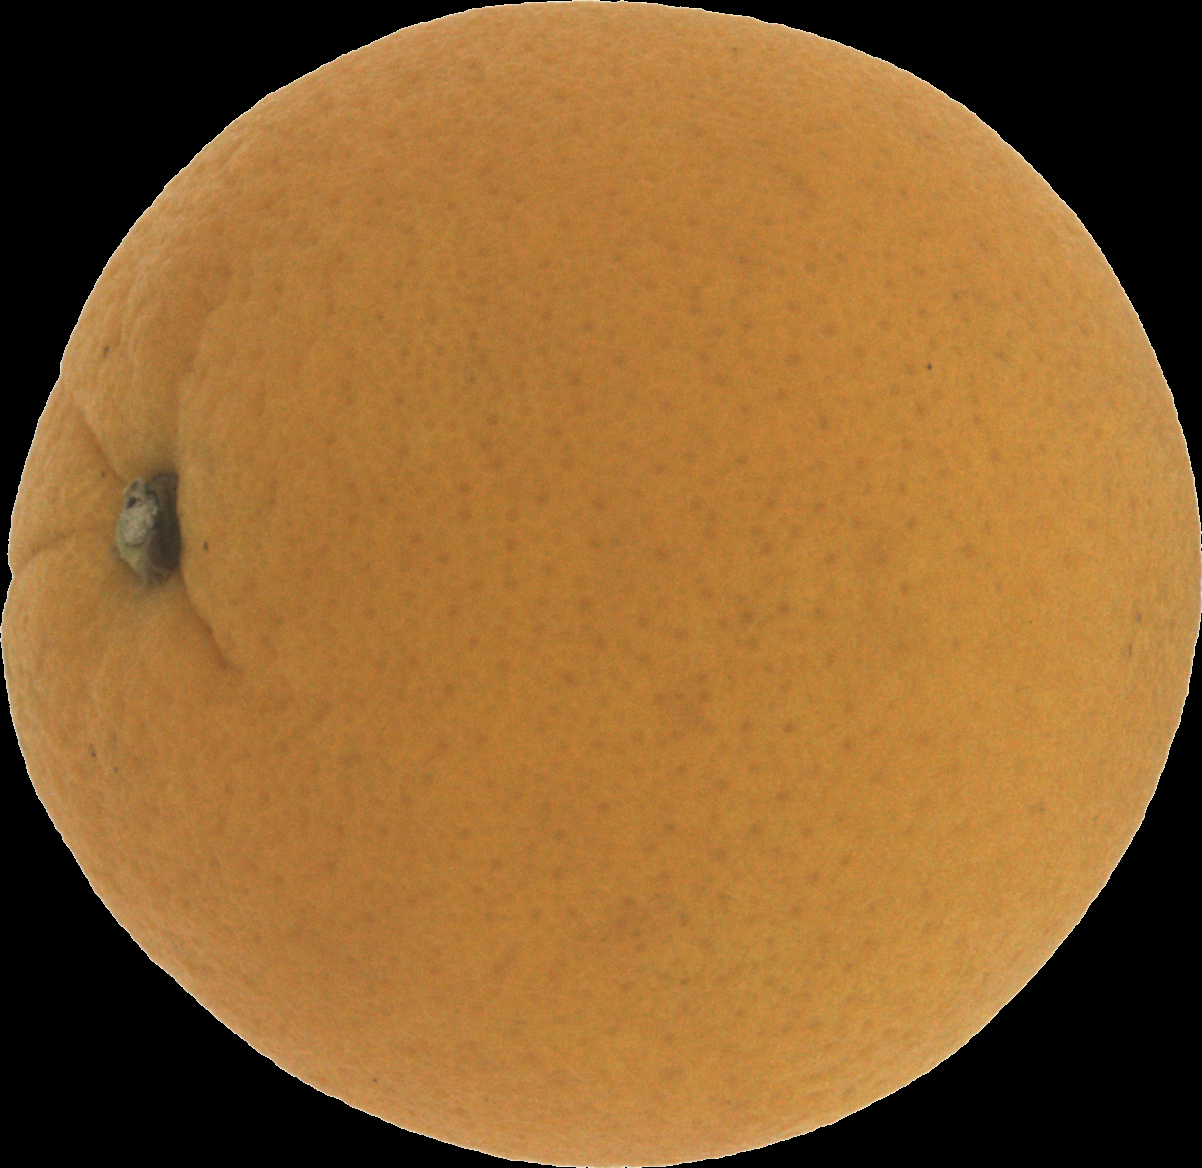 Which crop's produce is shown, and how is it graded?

orange, good
